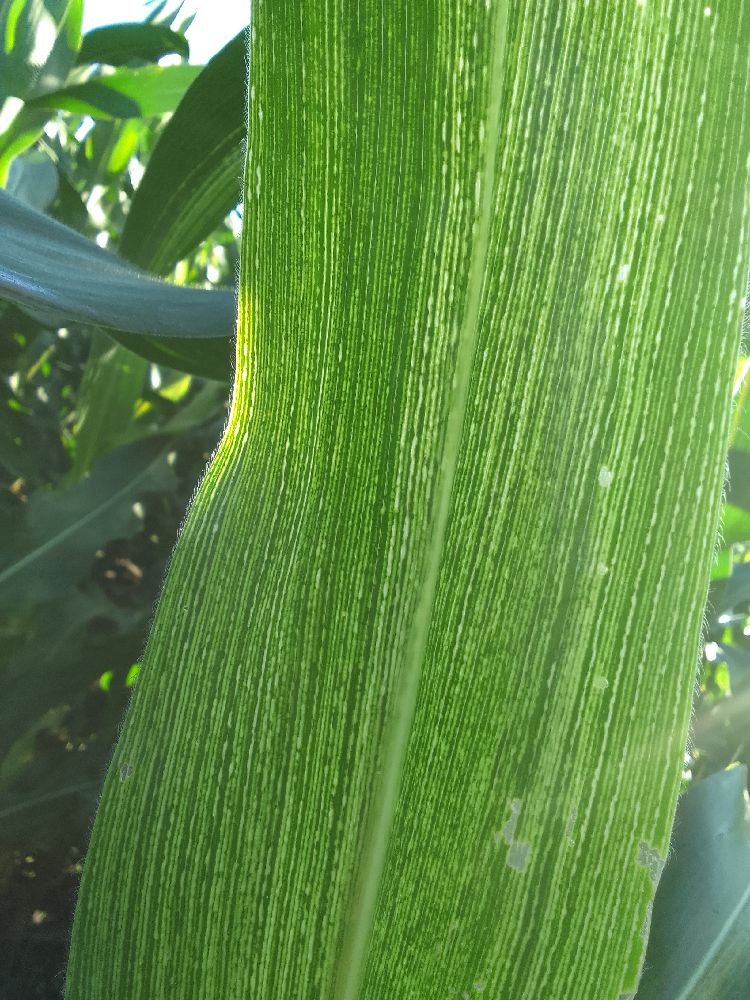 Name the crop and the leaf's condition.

maize, maize streak virus
